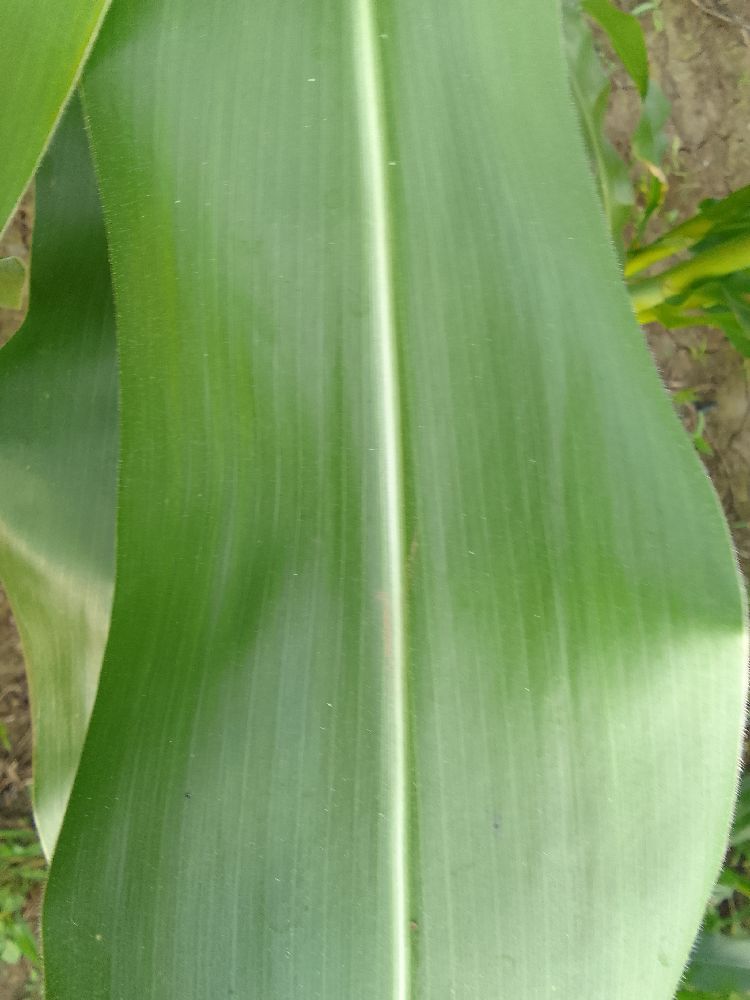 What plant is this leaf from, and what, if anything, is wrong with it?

maize, healthy
